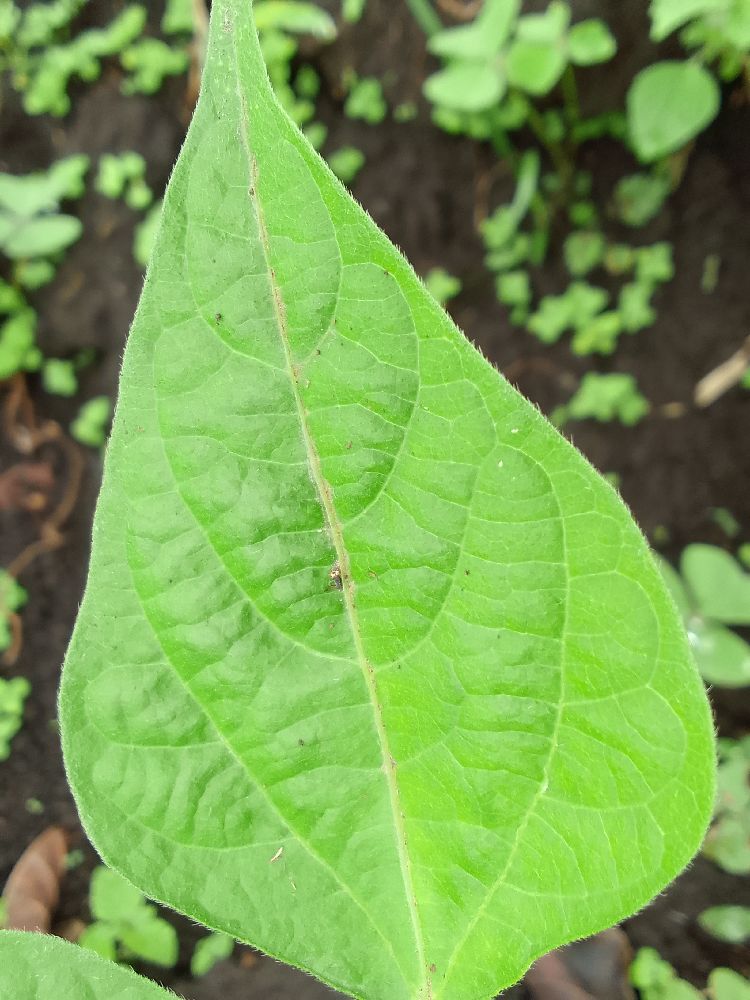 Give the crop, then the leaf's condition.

common bean, healthy
